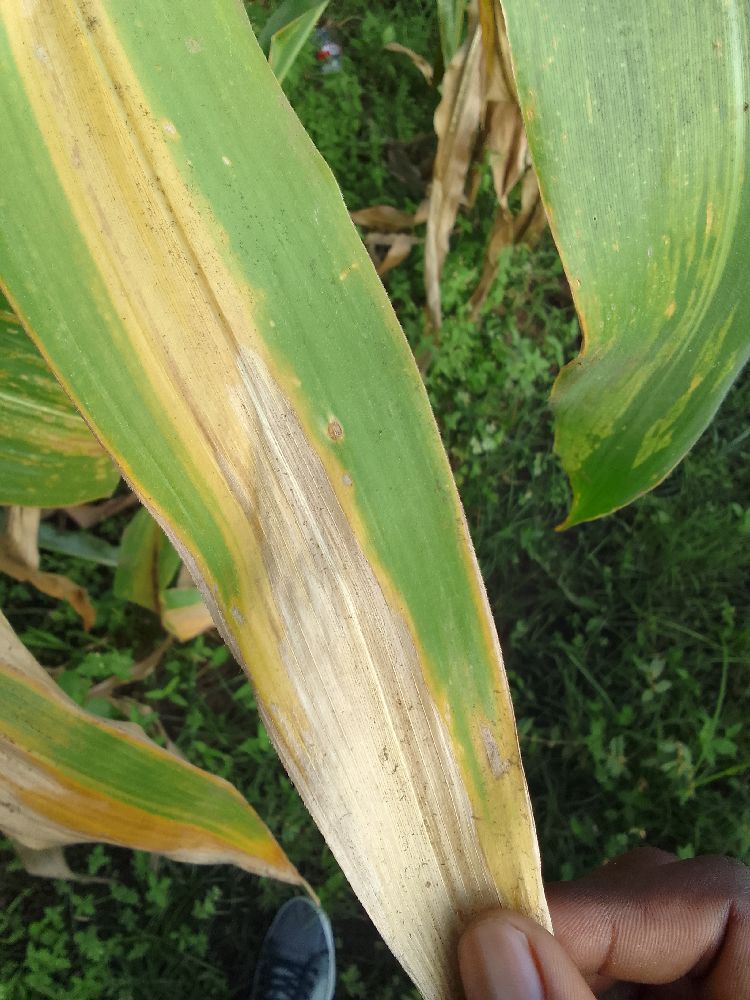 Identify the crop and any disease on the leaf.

maize, maize lethal necrosis
